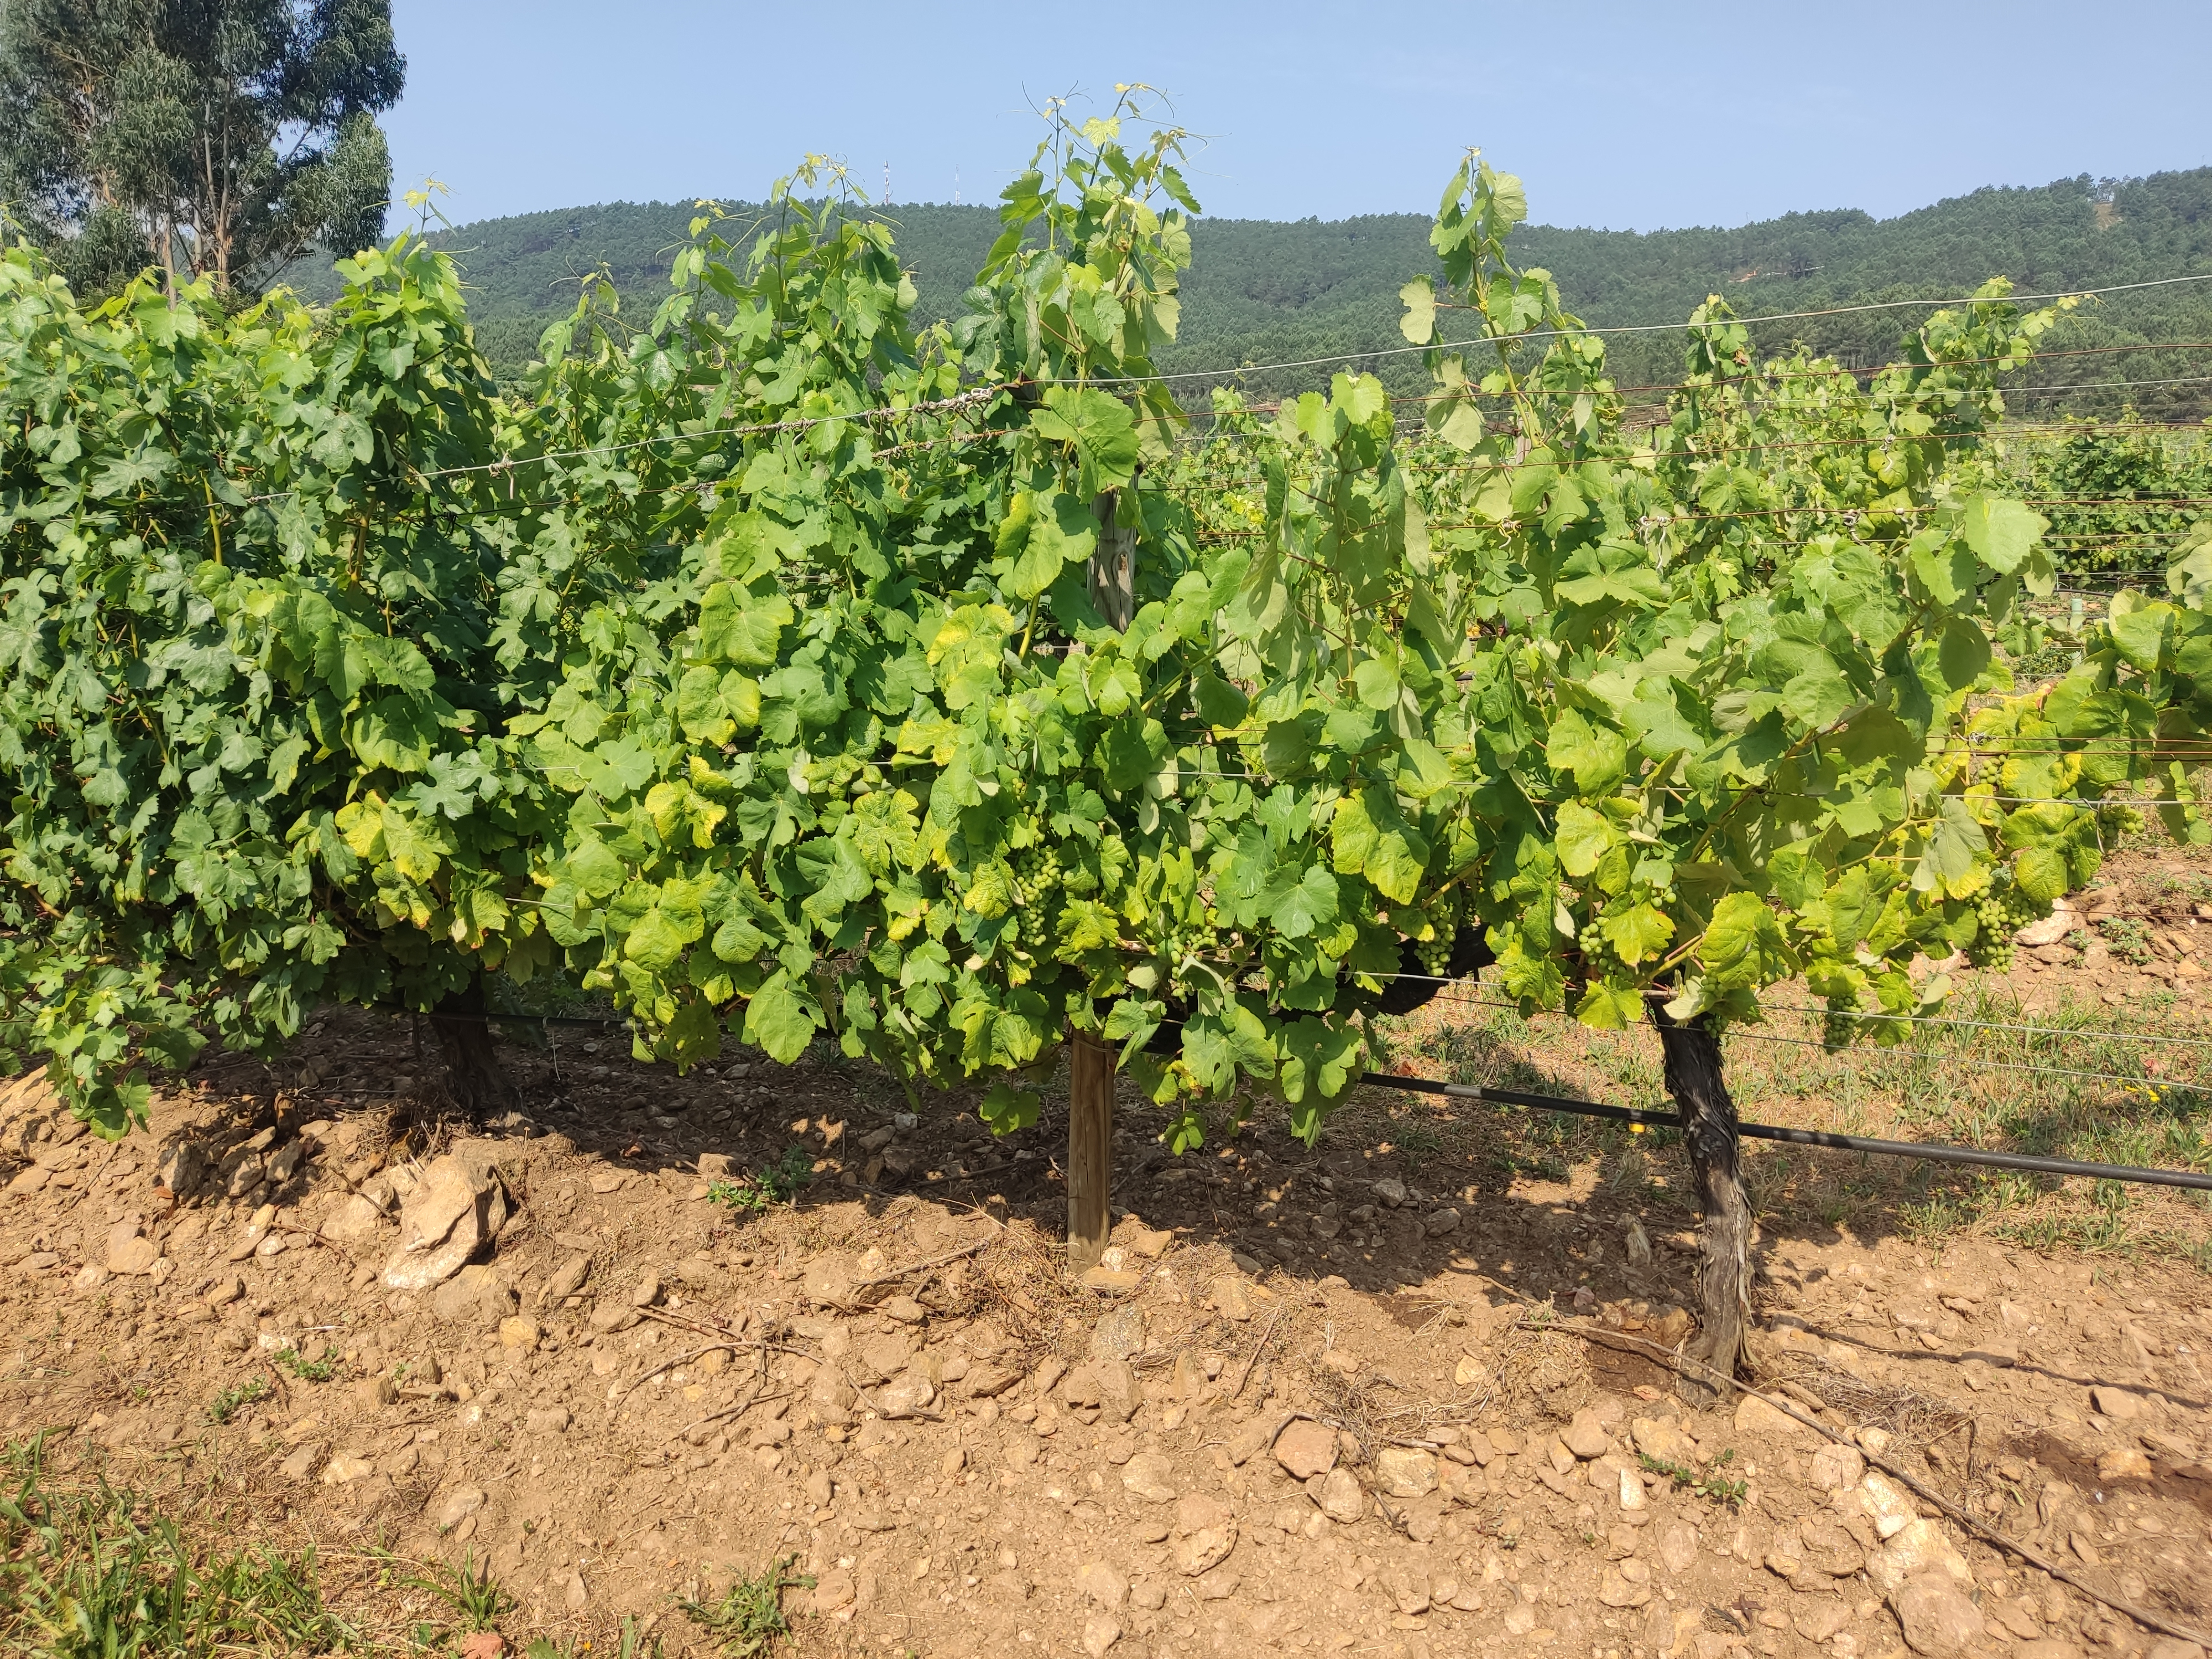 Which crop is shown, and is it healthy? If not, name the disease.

grapevine, not affected by esca disease
